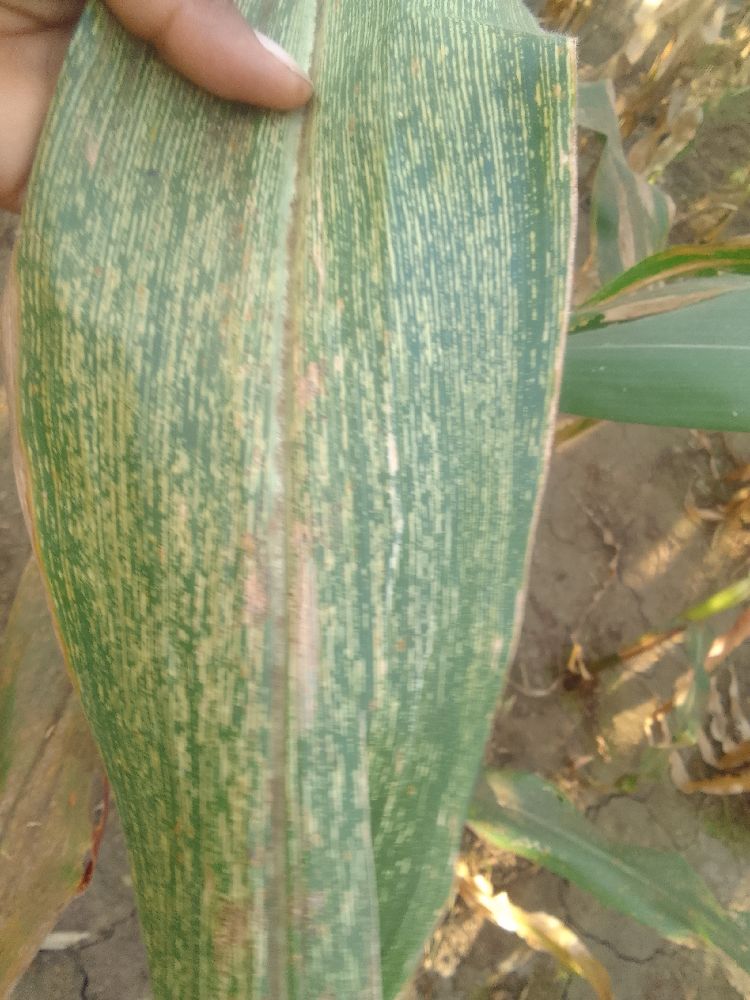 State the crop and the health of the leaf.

maize, maize streak virus
